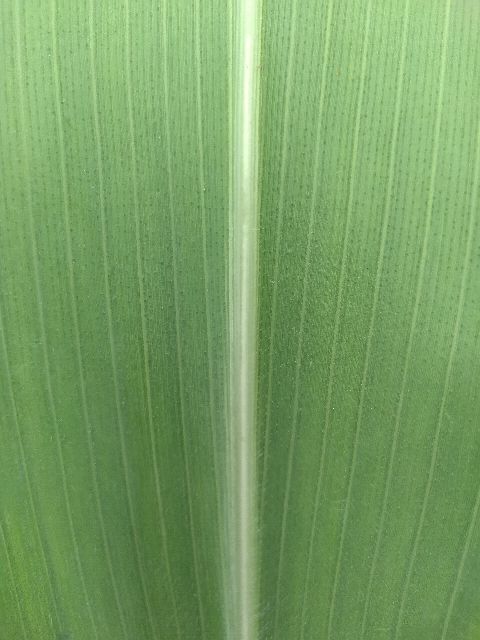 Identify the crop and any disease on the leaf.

maize, healthy
